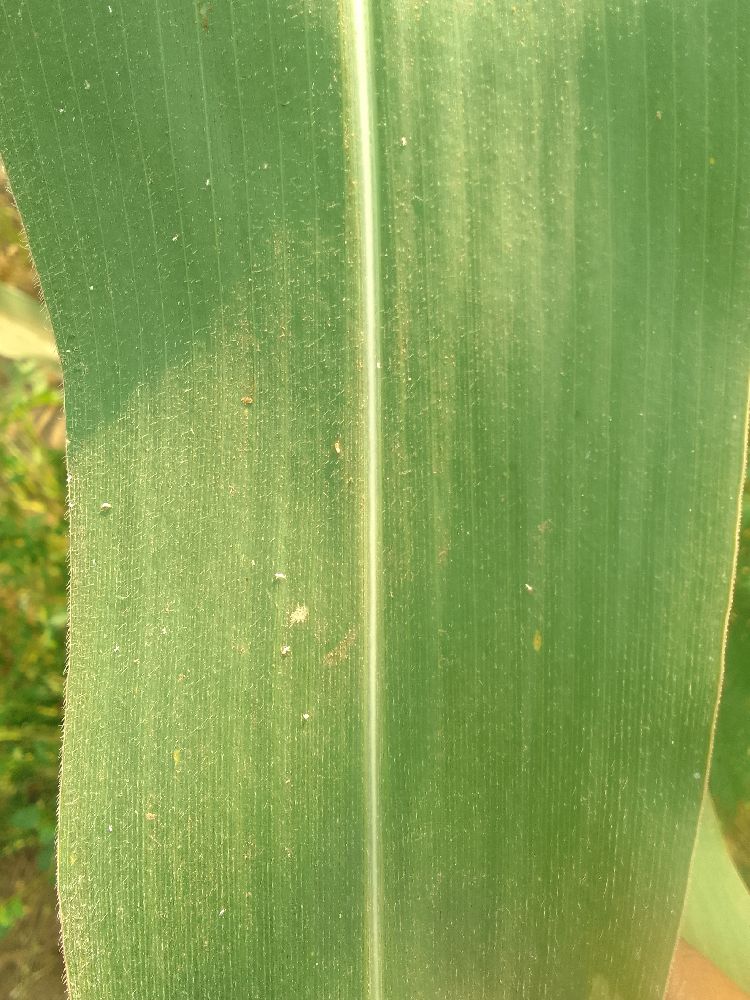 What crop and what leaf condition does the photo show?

maize, healthy
